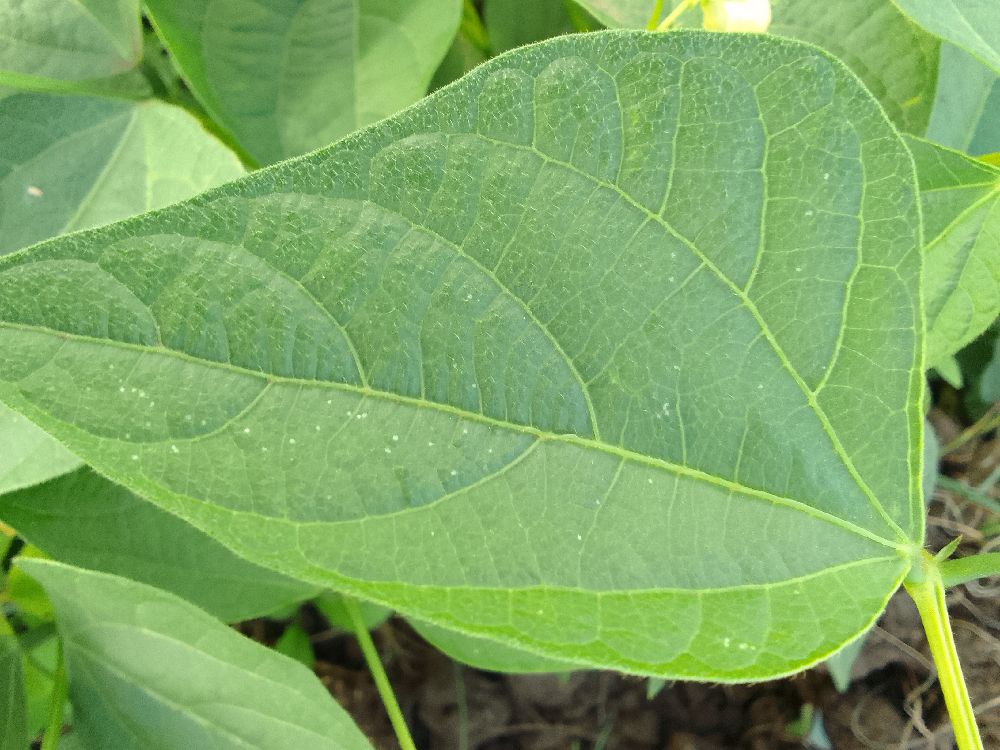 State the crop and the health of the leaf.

common bean, healthy
